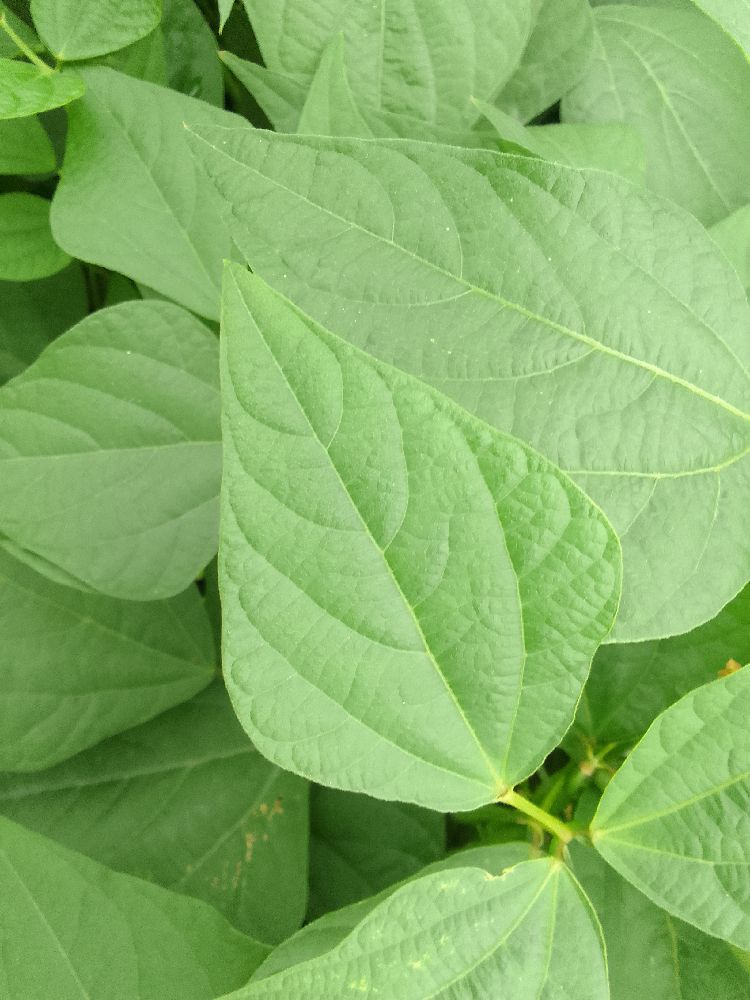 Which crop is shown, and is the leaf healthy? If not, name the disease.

common bean, healthy
